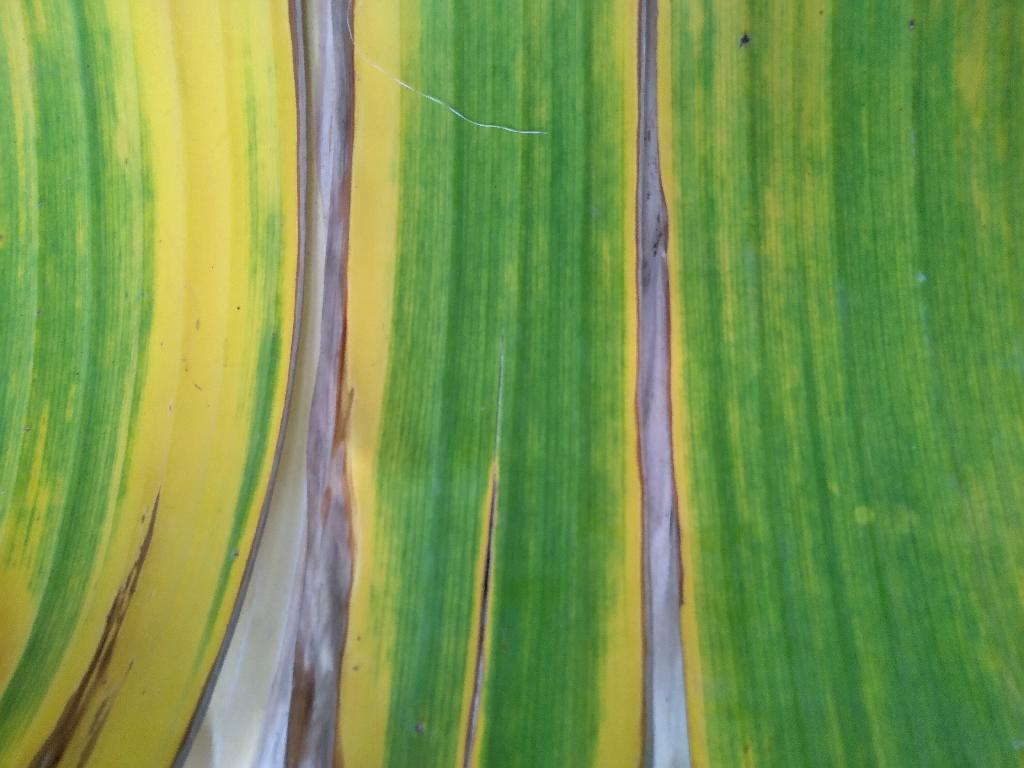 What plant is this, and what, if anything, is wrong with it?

banana, fusarium wilt race 1
